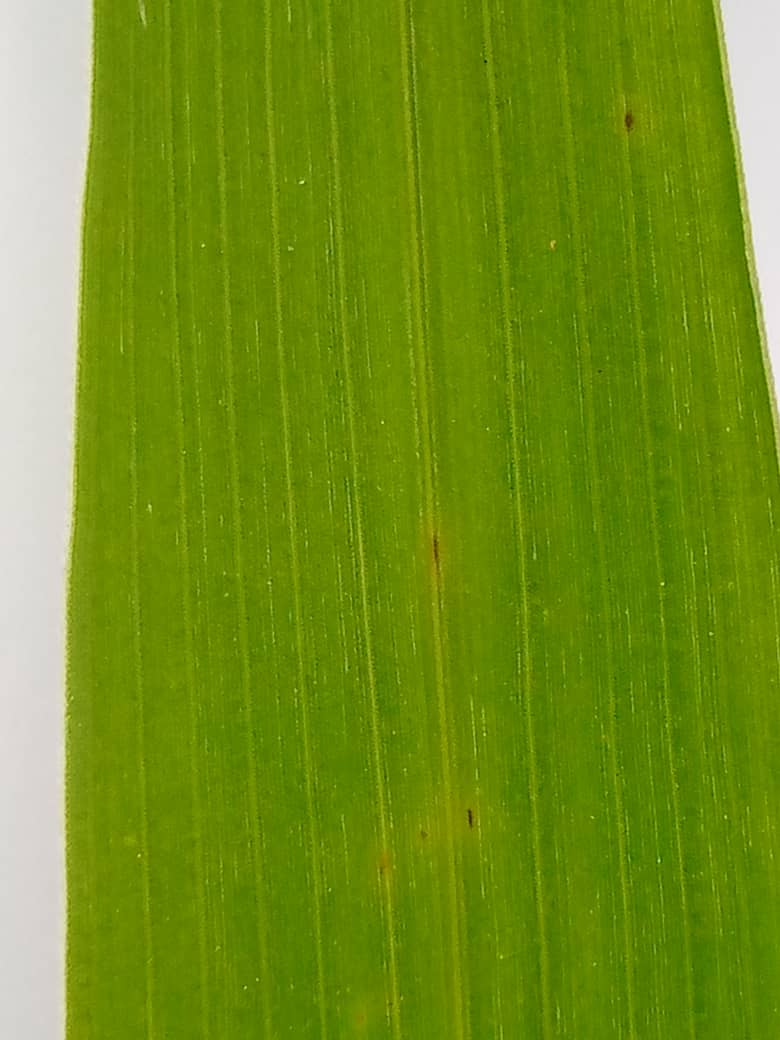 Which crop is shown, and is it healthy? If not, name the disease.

pearl millet, healthy leaves
